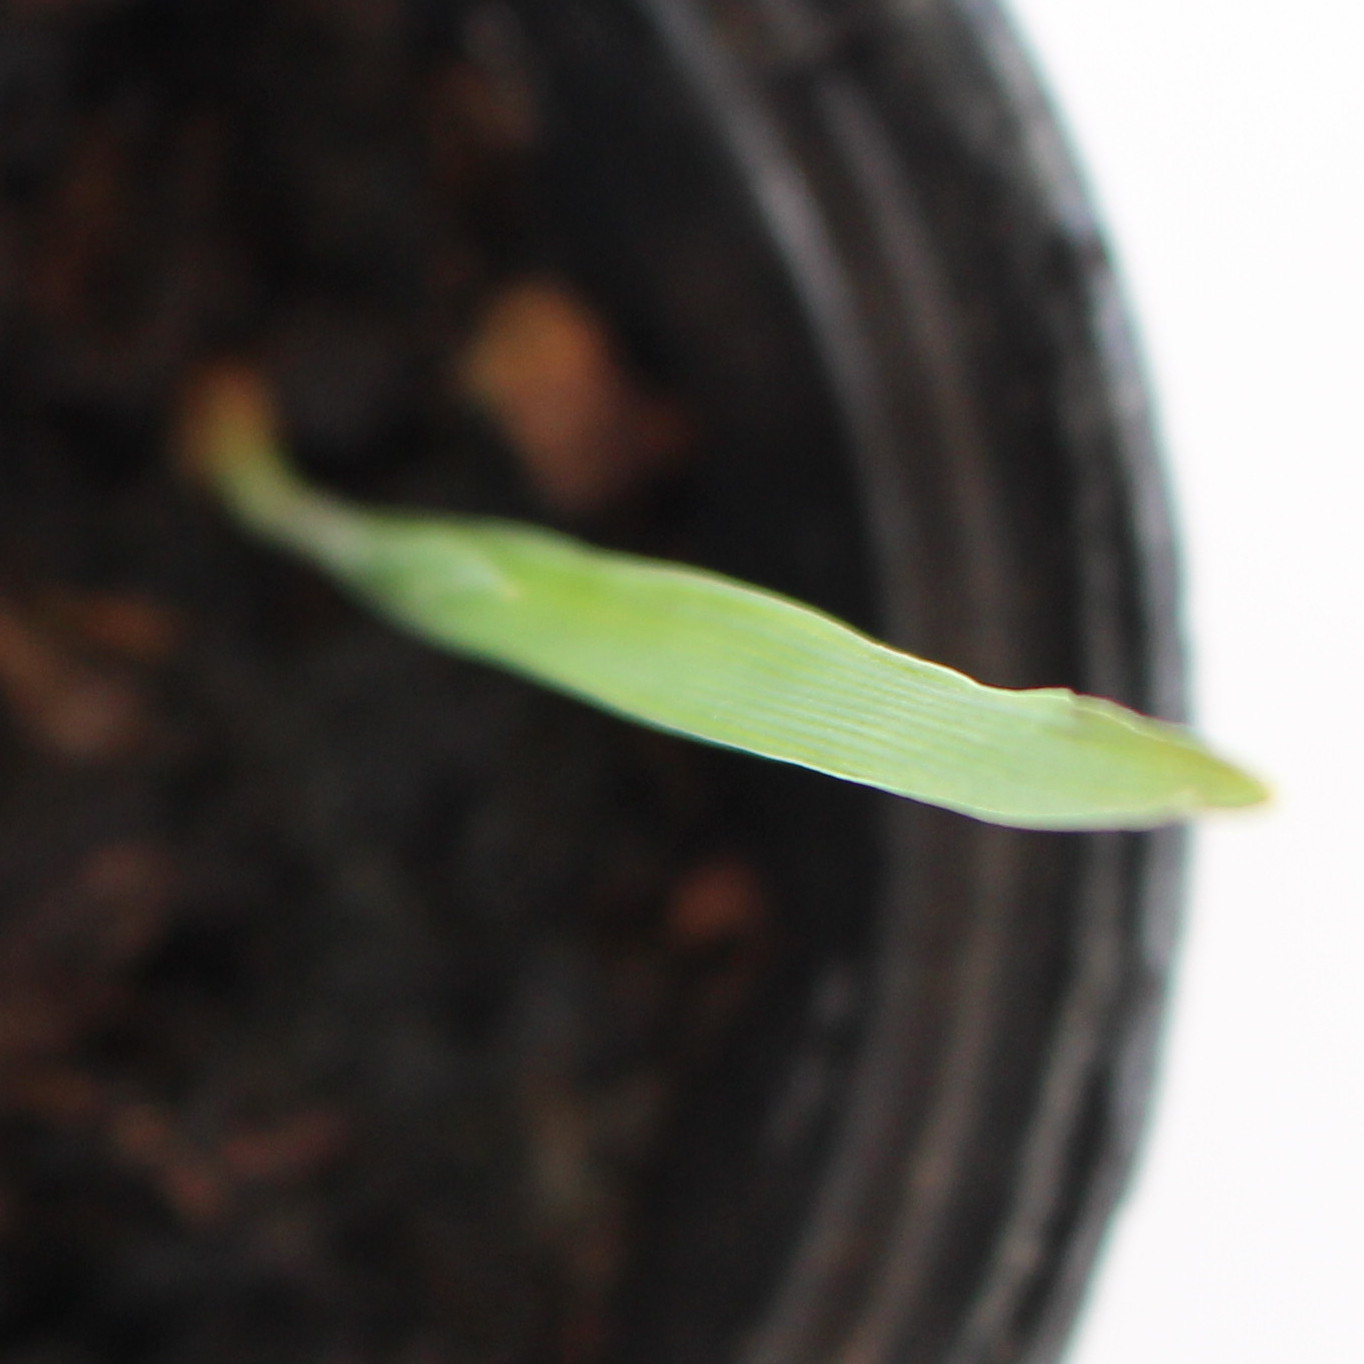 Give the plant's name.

Avena sterilis
